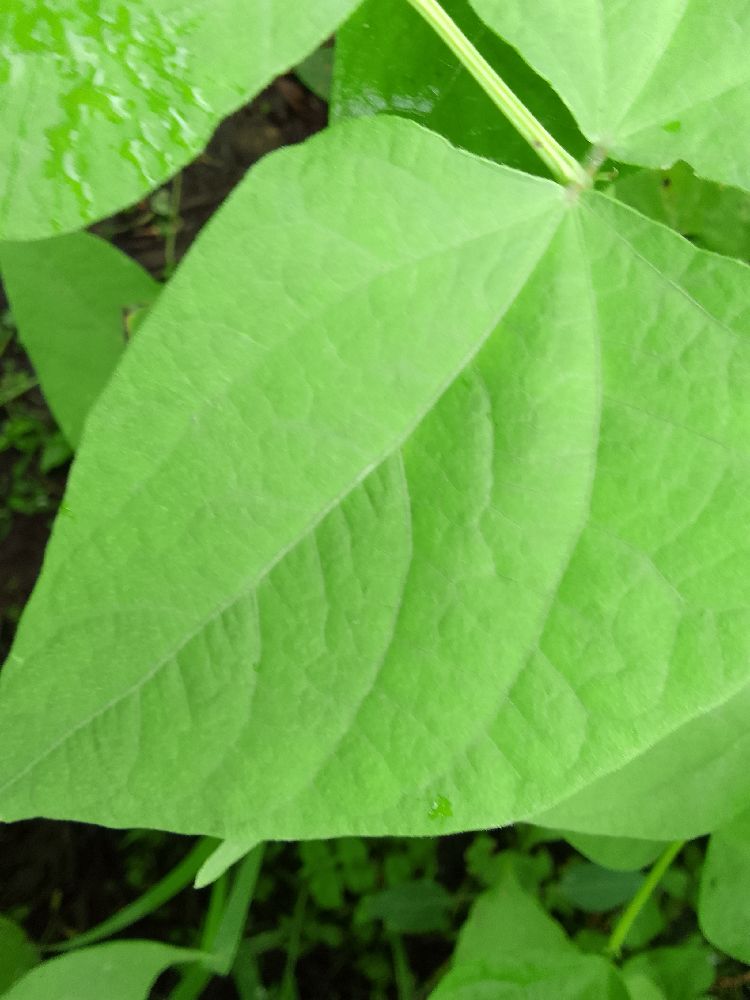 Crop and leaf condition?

maize, healthy
